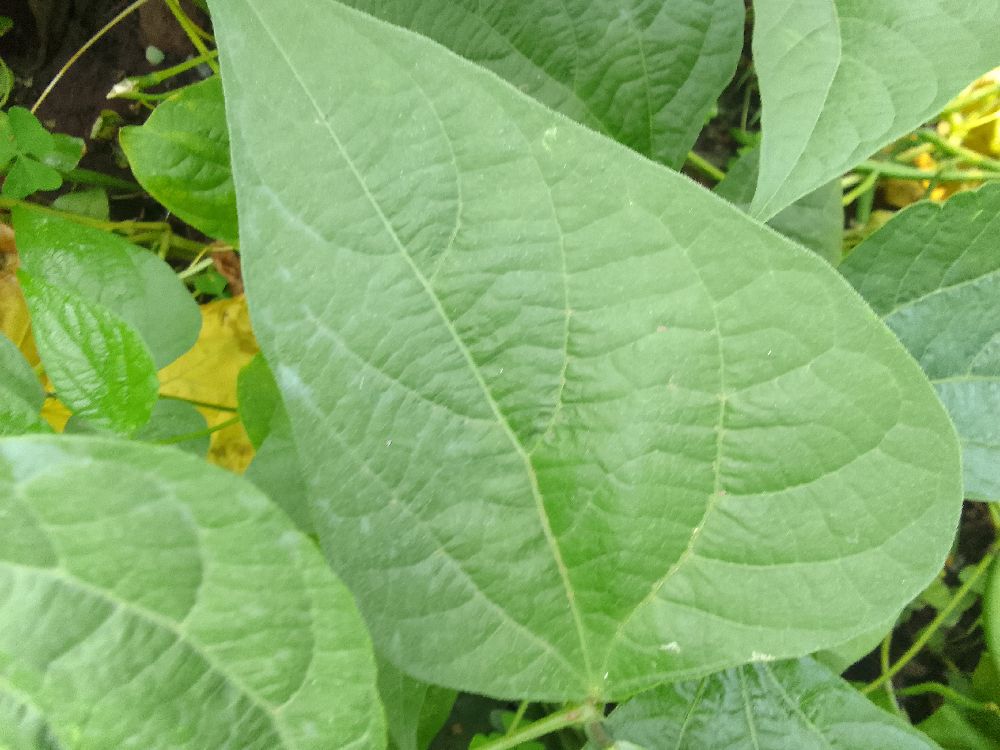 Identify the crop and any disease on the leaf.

common bean, healthy
